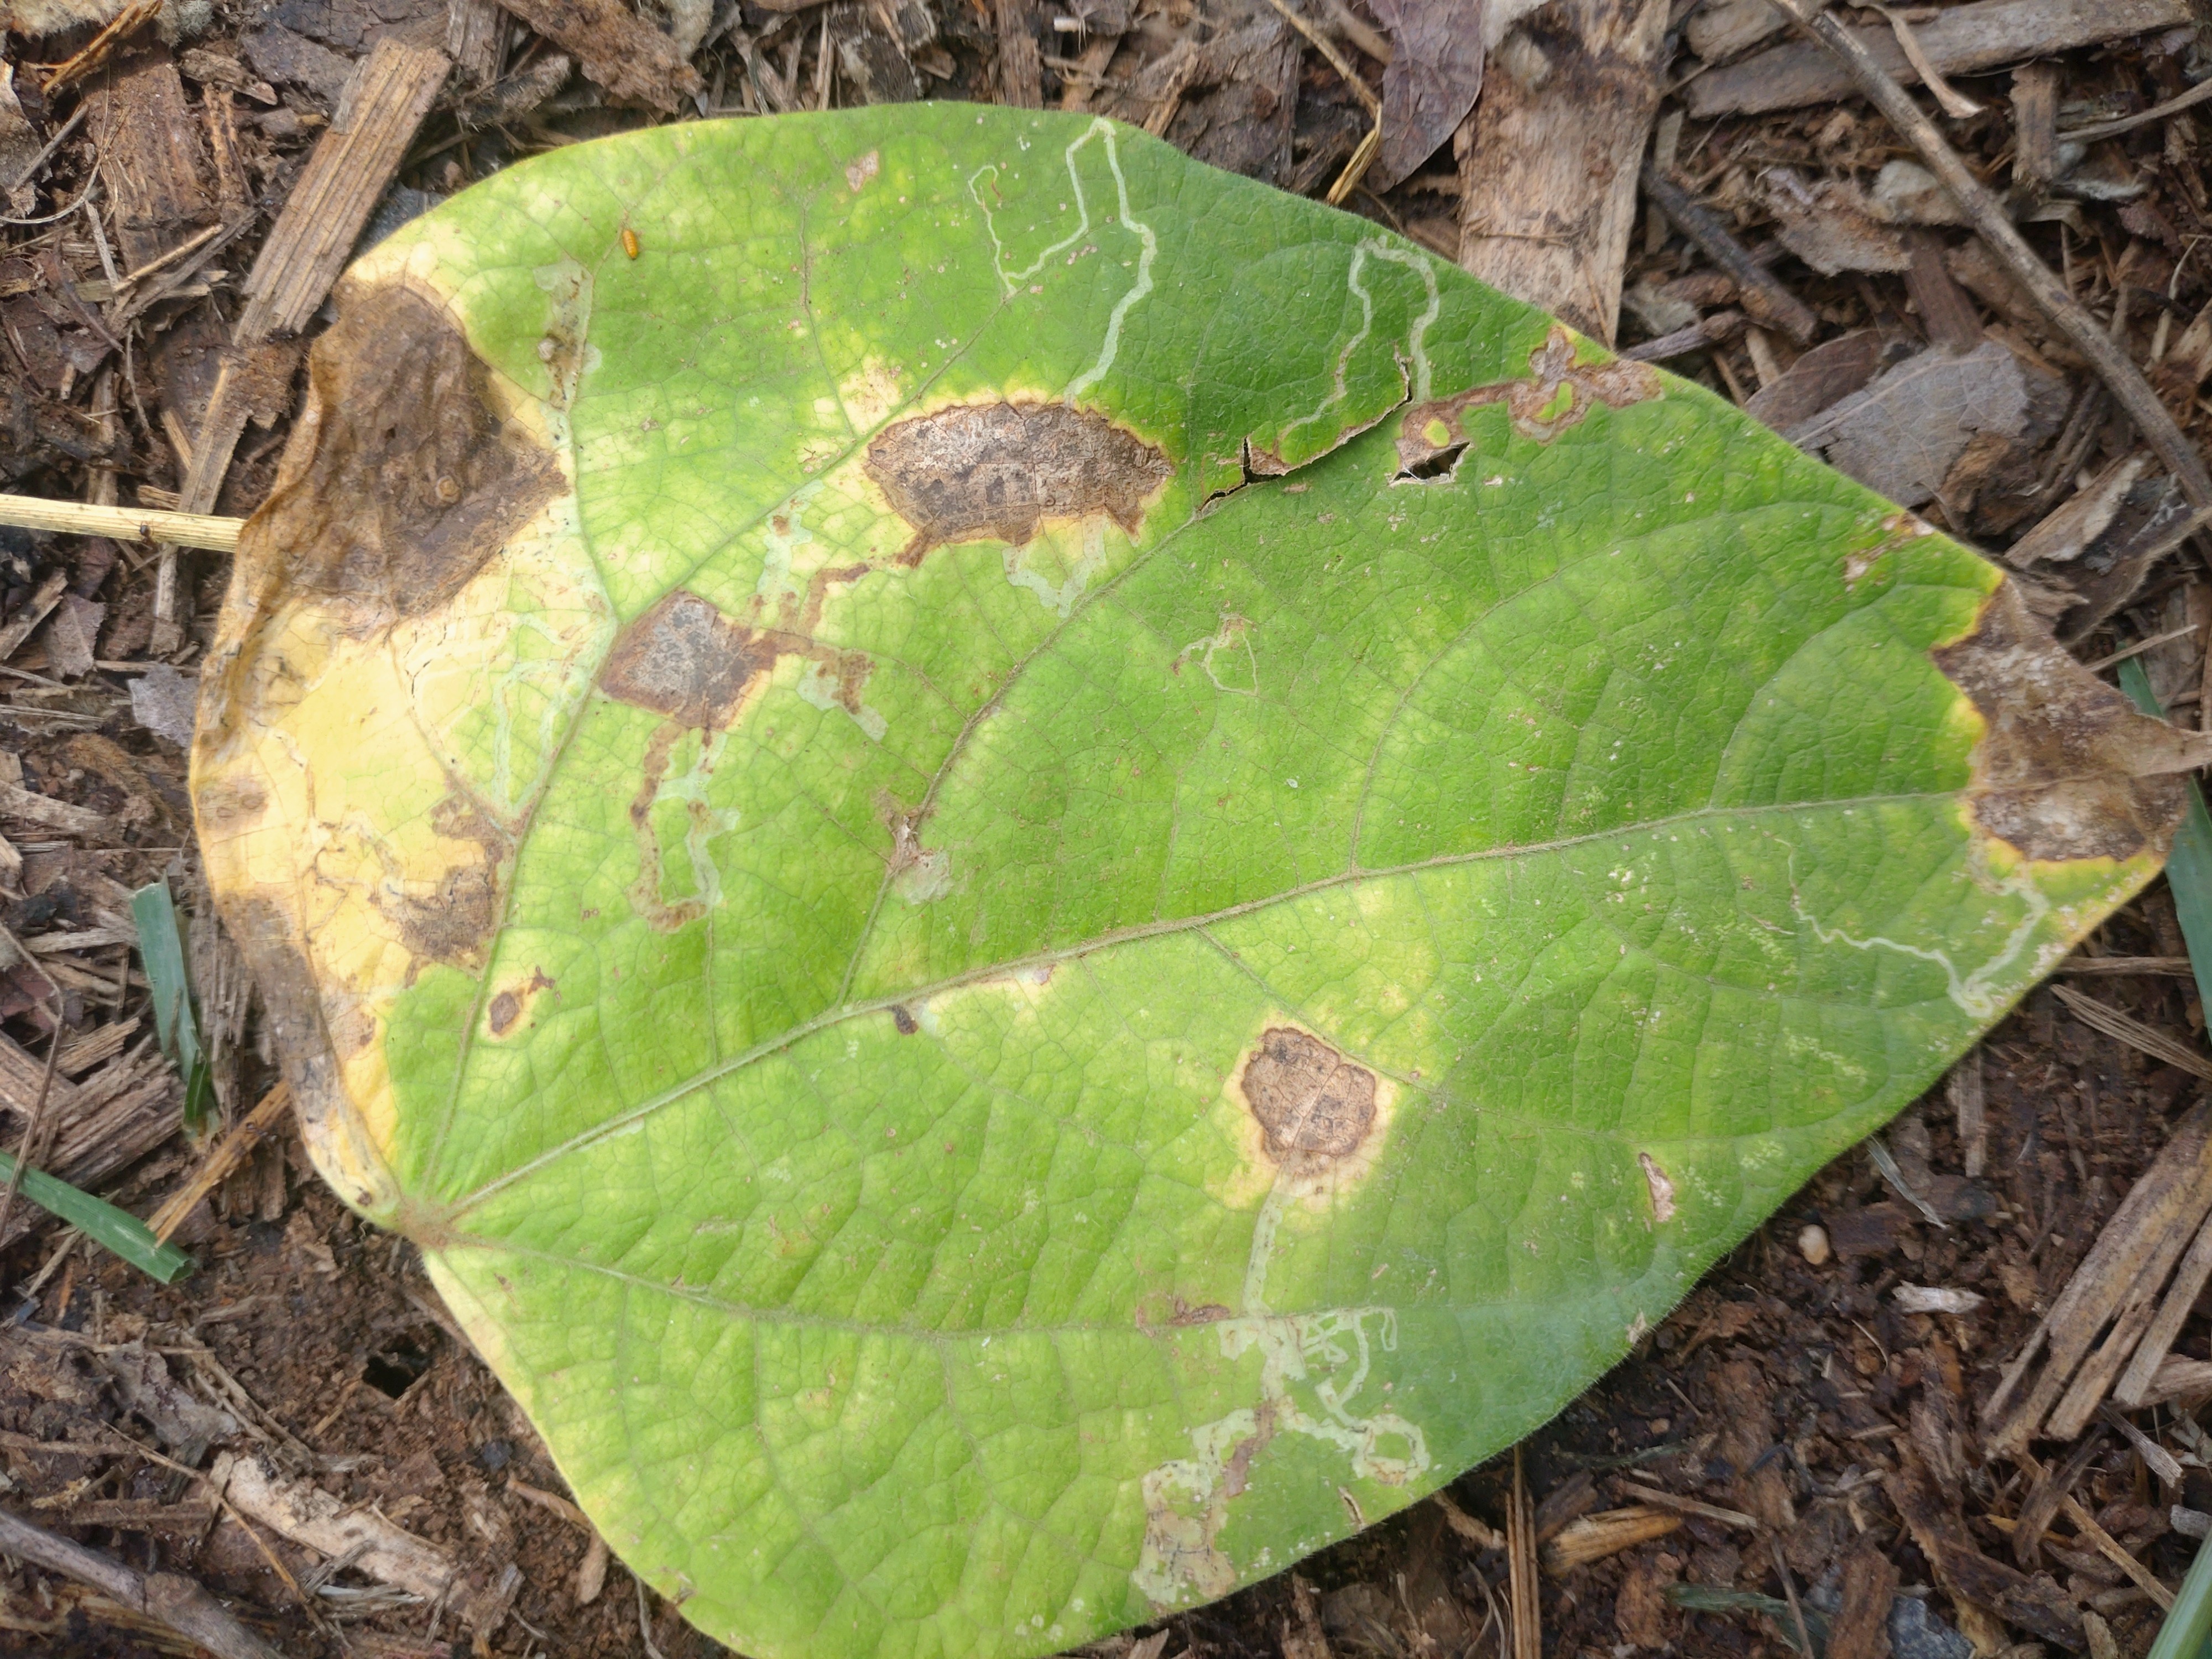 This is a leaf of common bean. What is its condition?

anthracnose
